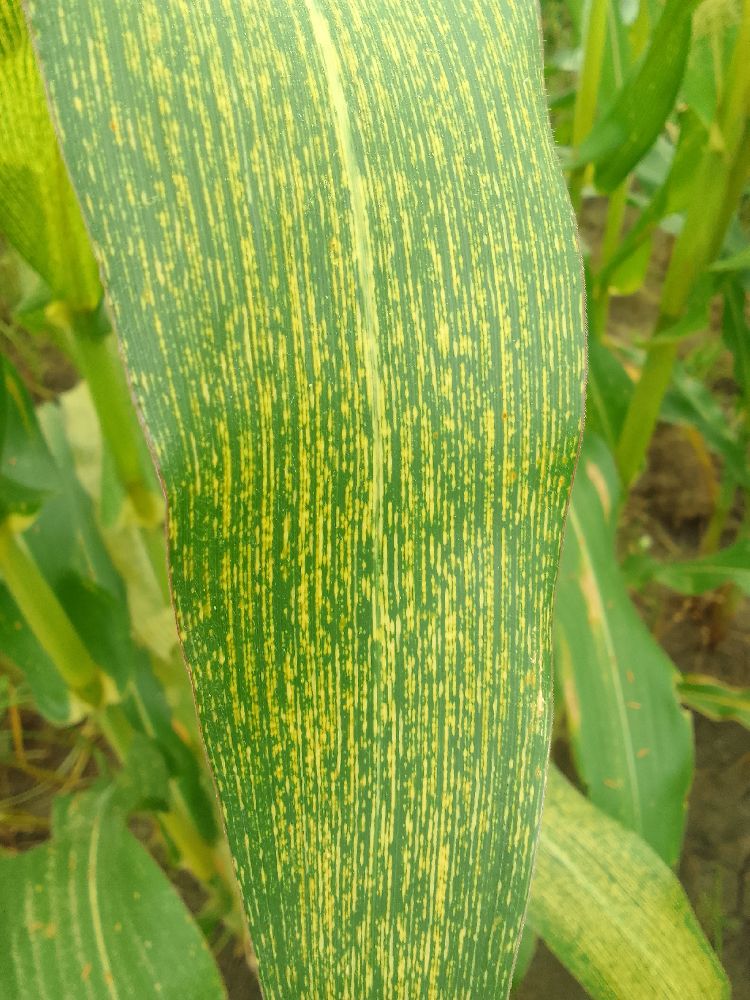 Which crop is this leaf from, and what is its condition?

maize, maize streak virus
